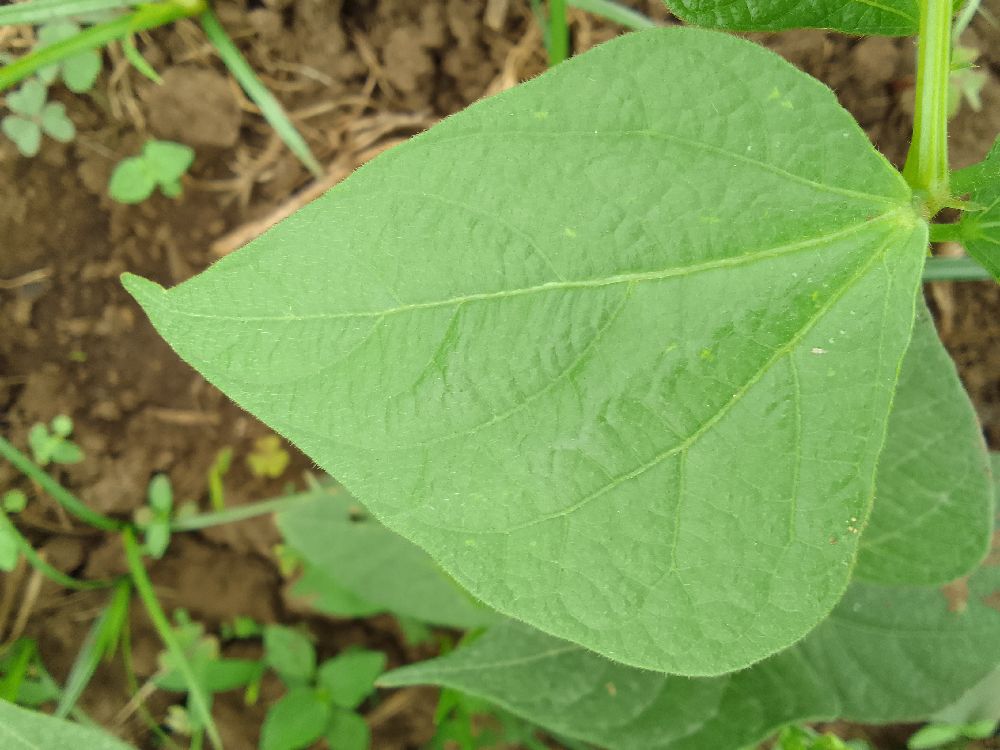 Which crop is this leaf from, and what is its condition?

common bean, healthy
